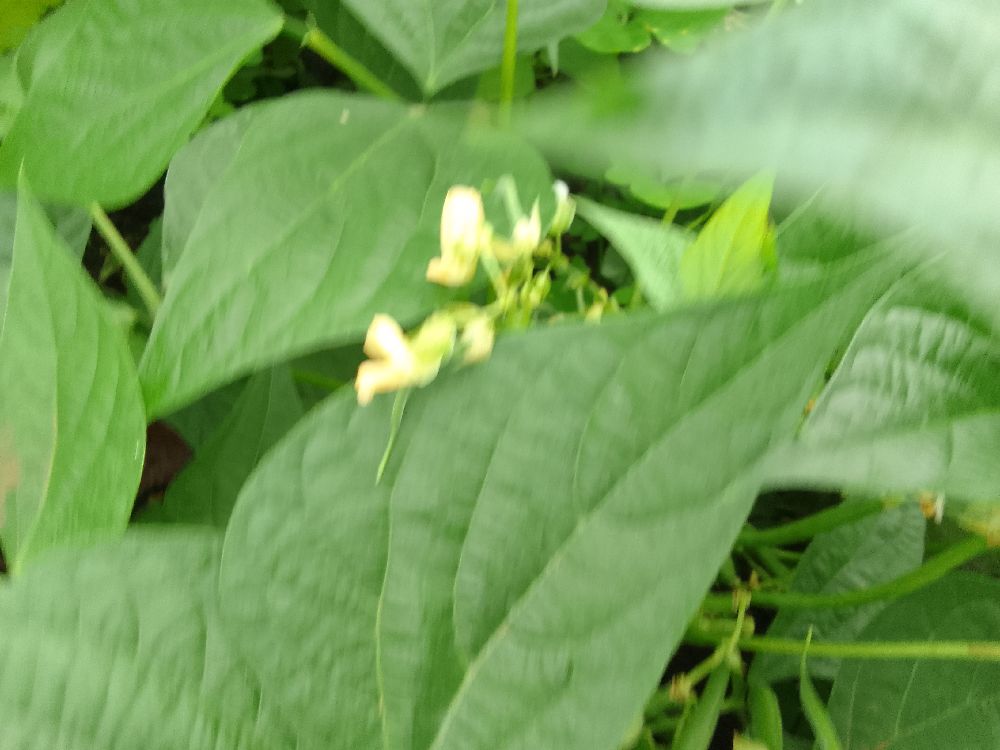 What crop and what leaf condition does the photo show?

common bean, healthy
